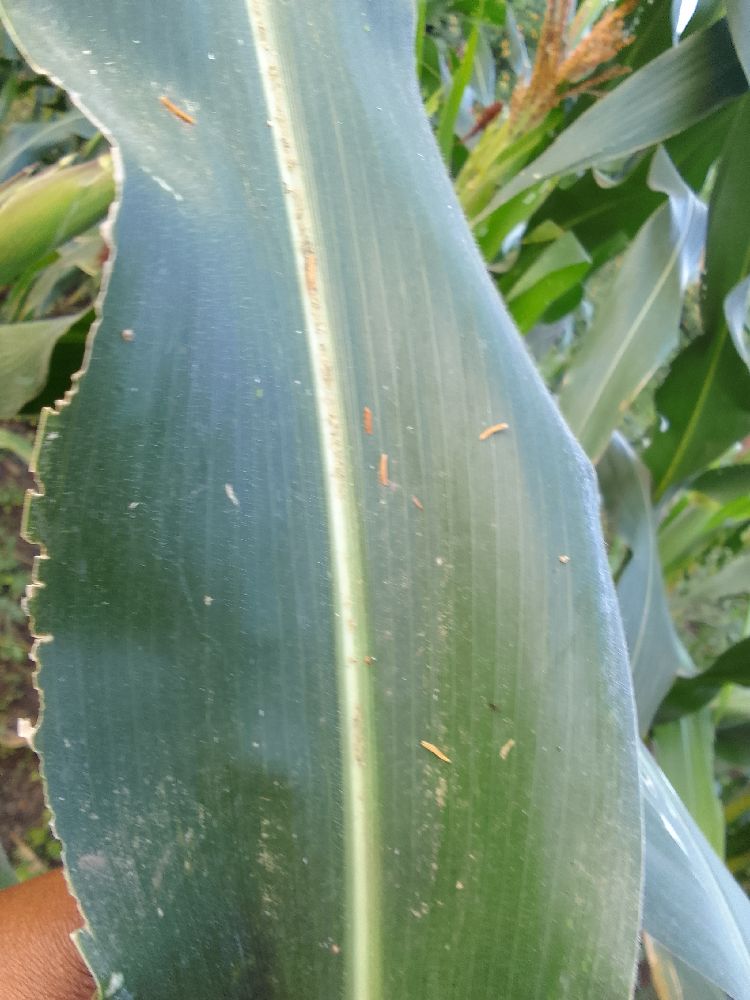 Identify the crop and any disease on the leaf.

maize, healthy
